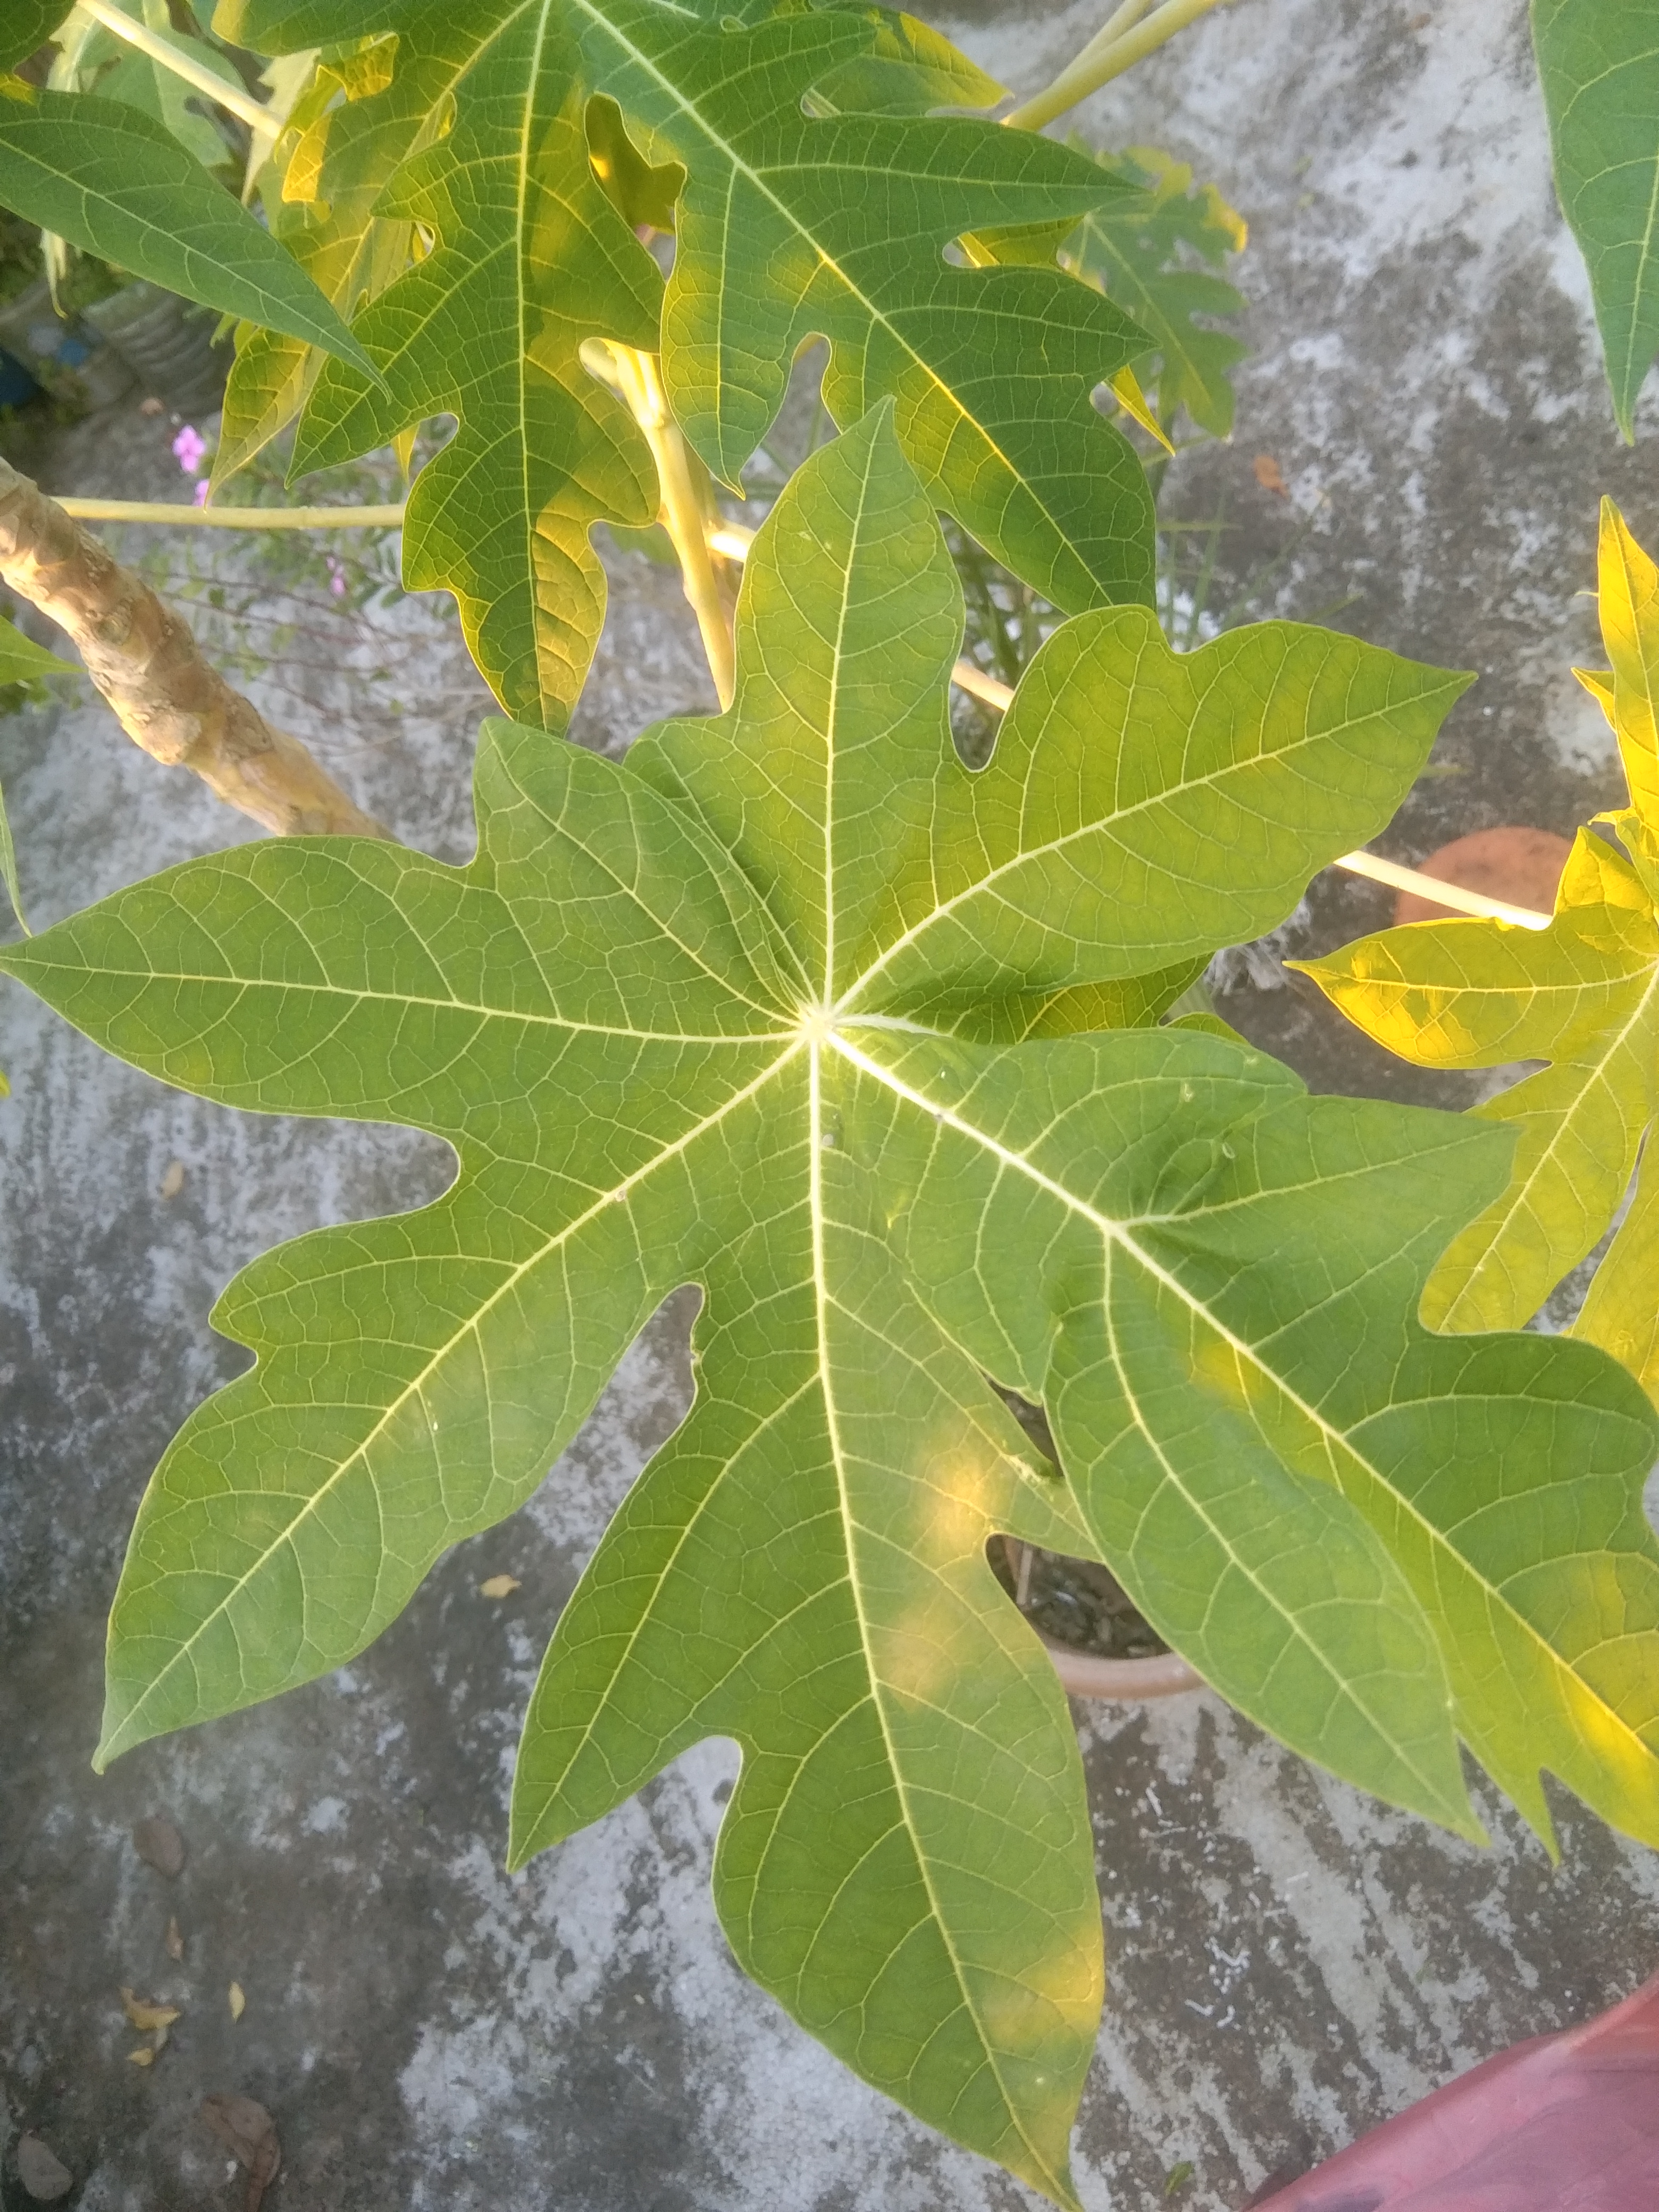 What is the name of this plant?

papaya
